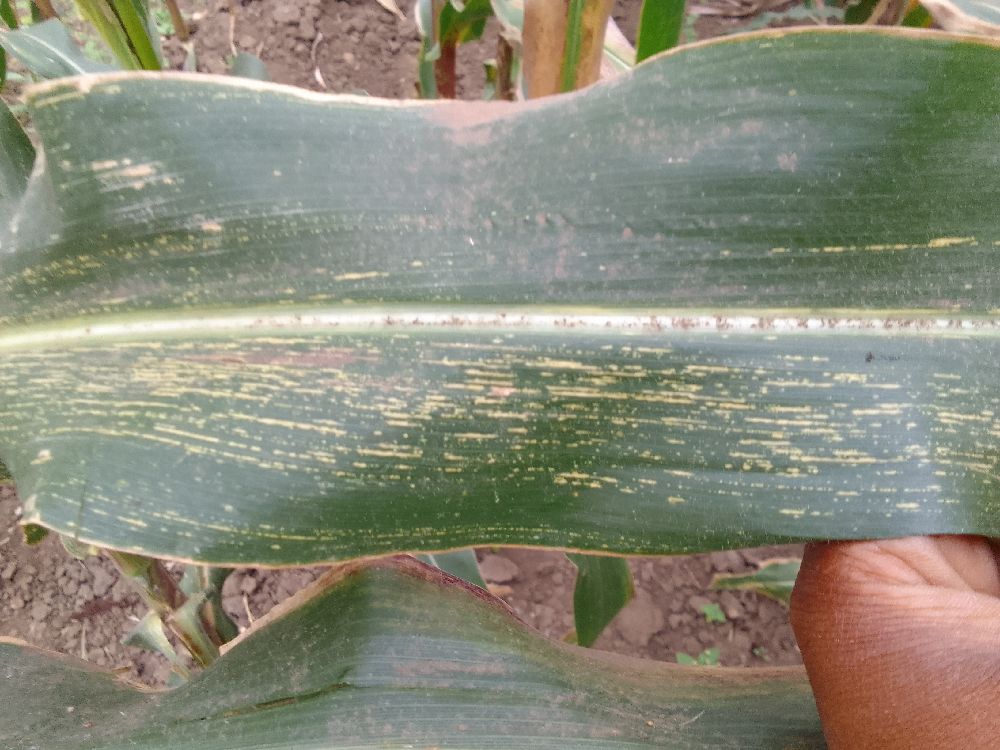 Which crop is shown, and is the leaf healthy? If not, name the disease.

maize, maize streak virus
